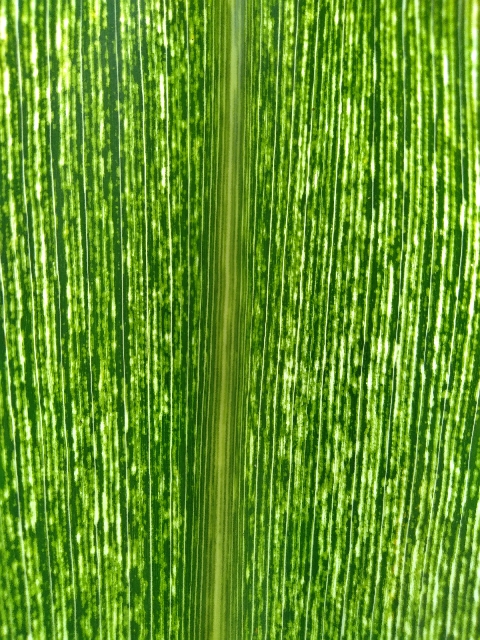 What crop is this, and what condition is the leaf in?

maize, maize streak virus
